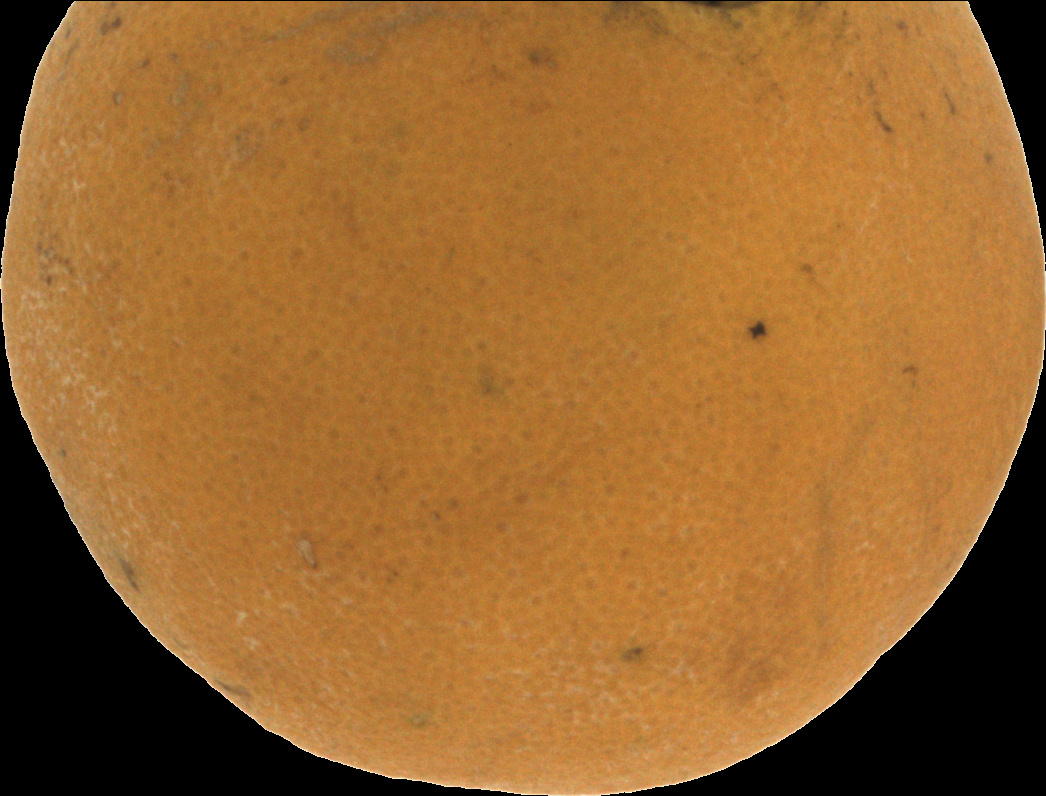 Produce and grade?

orange, bad
